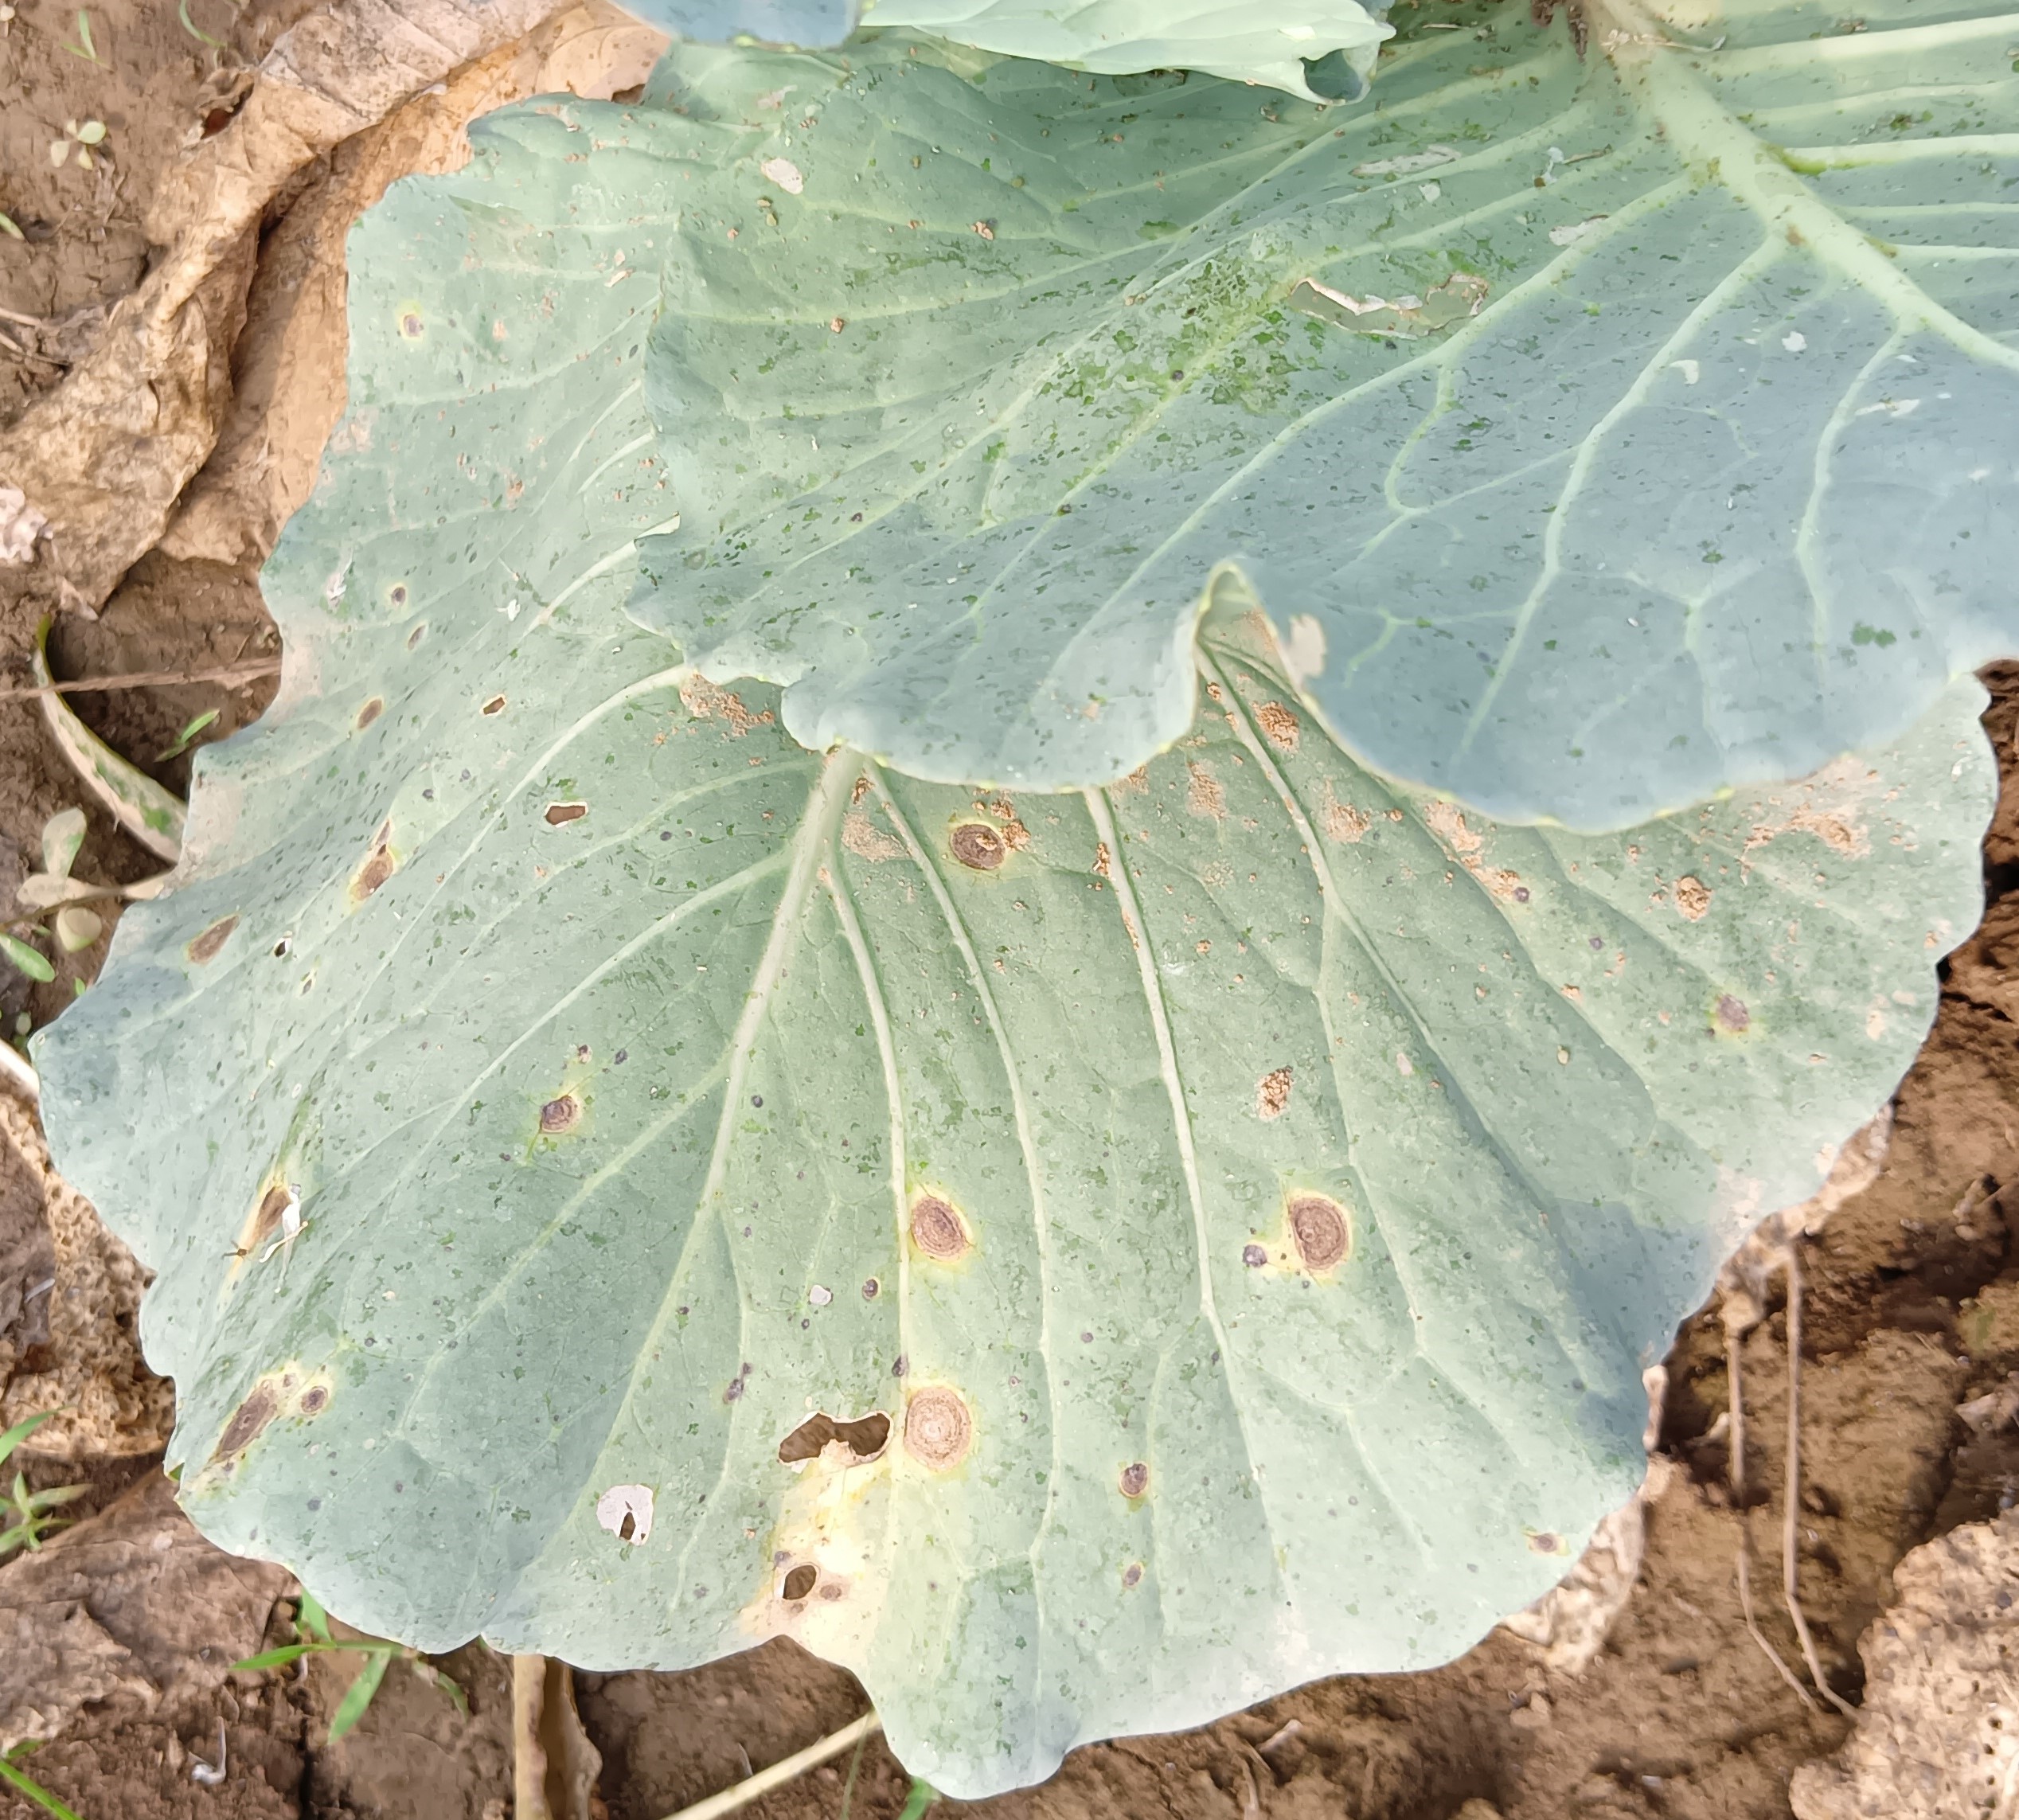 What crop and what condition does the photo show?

cabbage, alternaria
